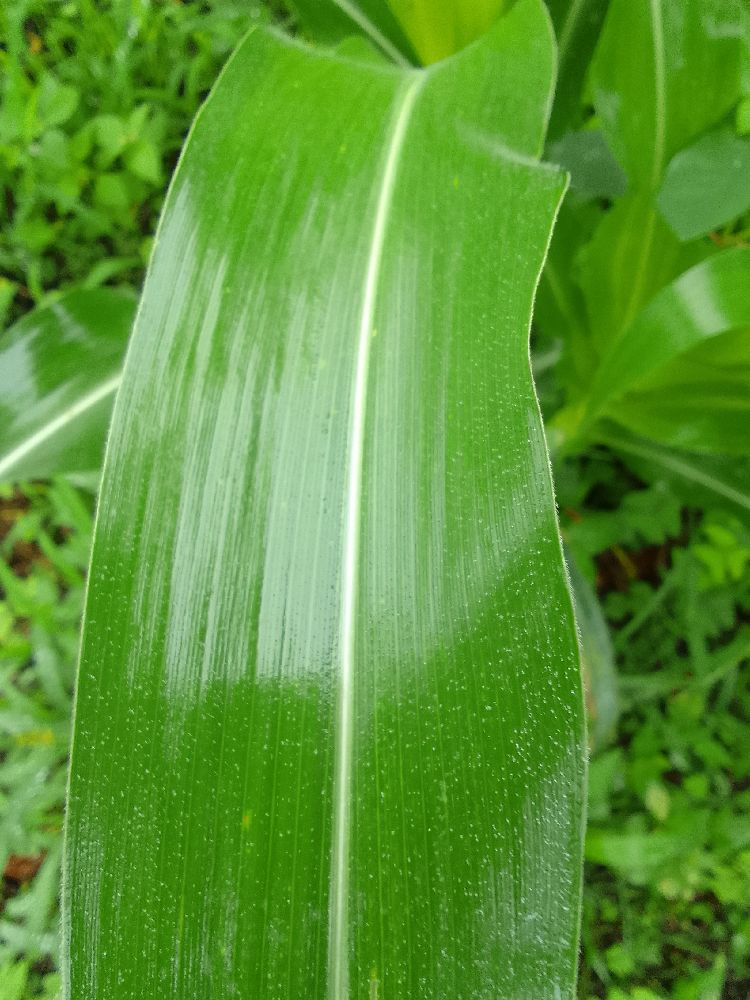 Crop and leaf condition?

maize, healthy
